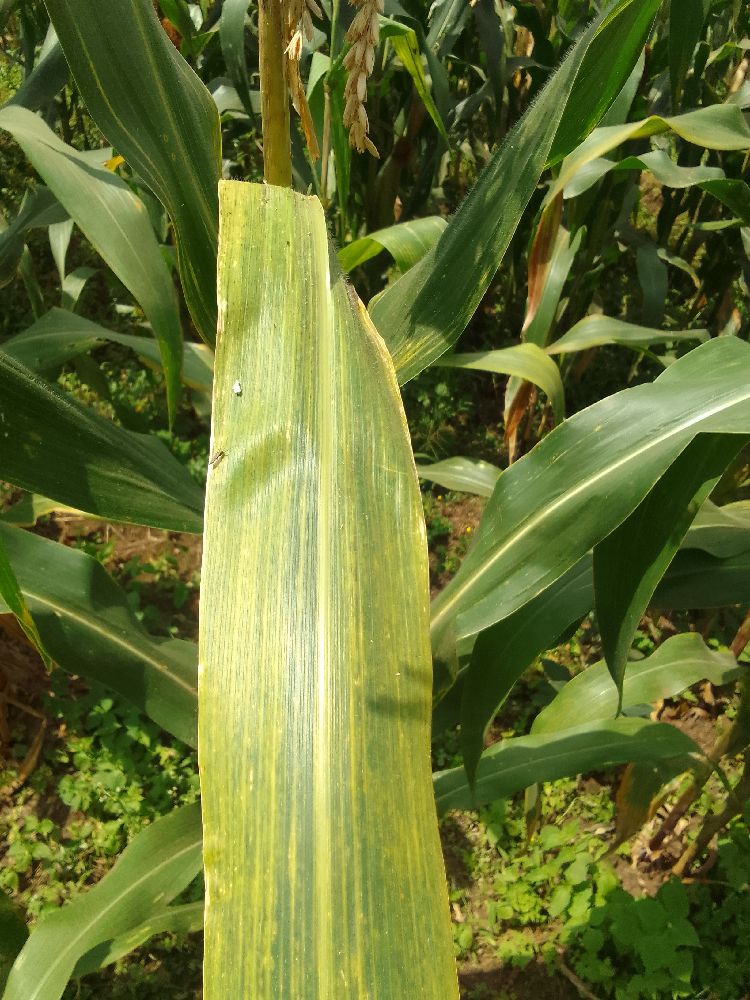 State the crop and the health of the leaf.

maize, maize lethal necrosis
